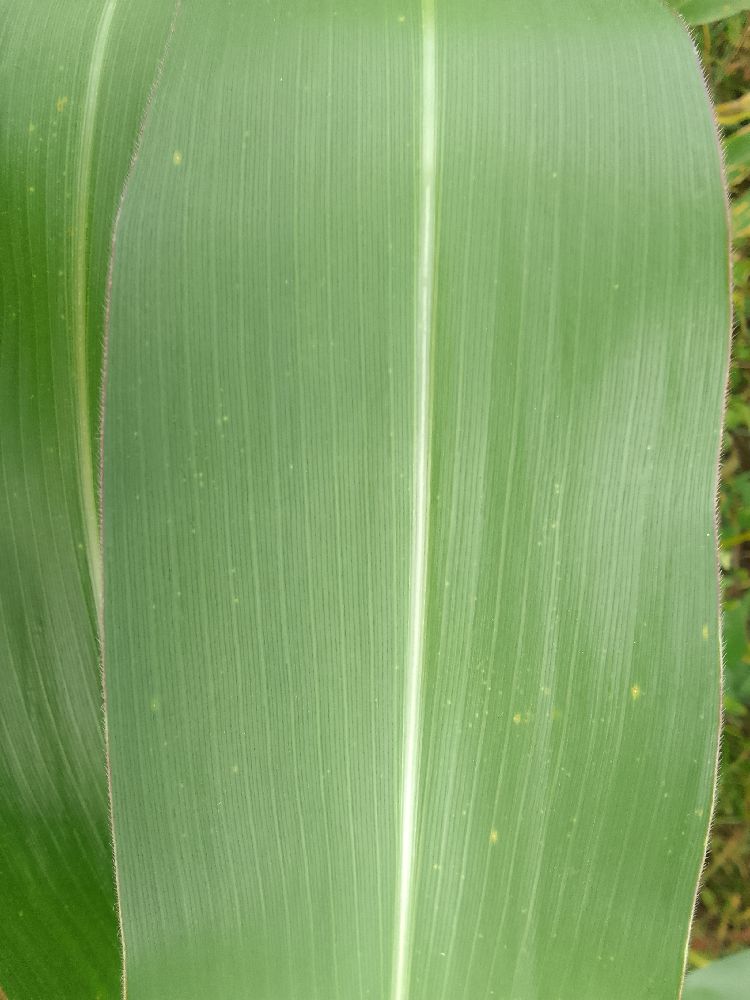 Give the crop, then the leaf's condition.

maize, healthy
